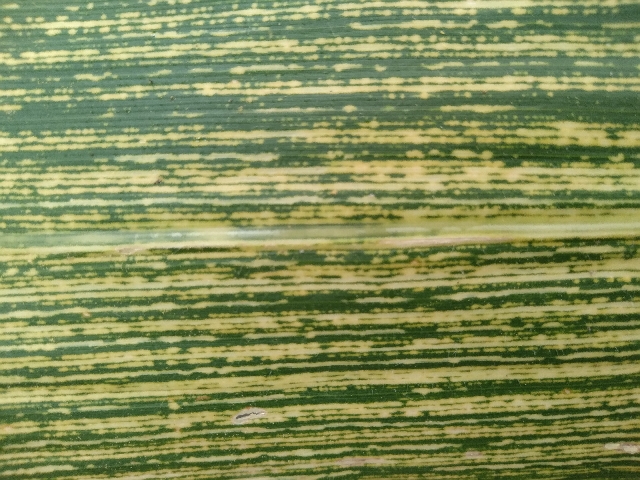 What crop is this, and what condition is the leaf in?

maize, maize streak virus
